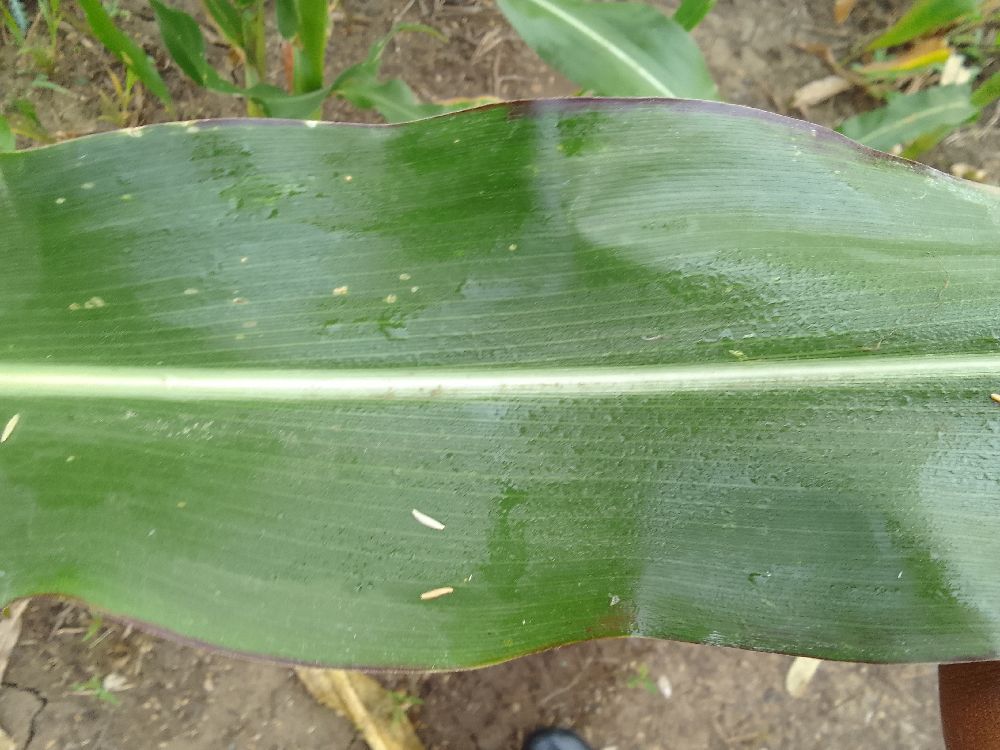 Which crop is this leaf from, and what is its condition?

maize, healthy
